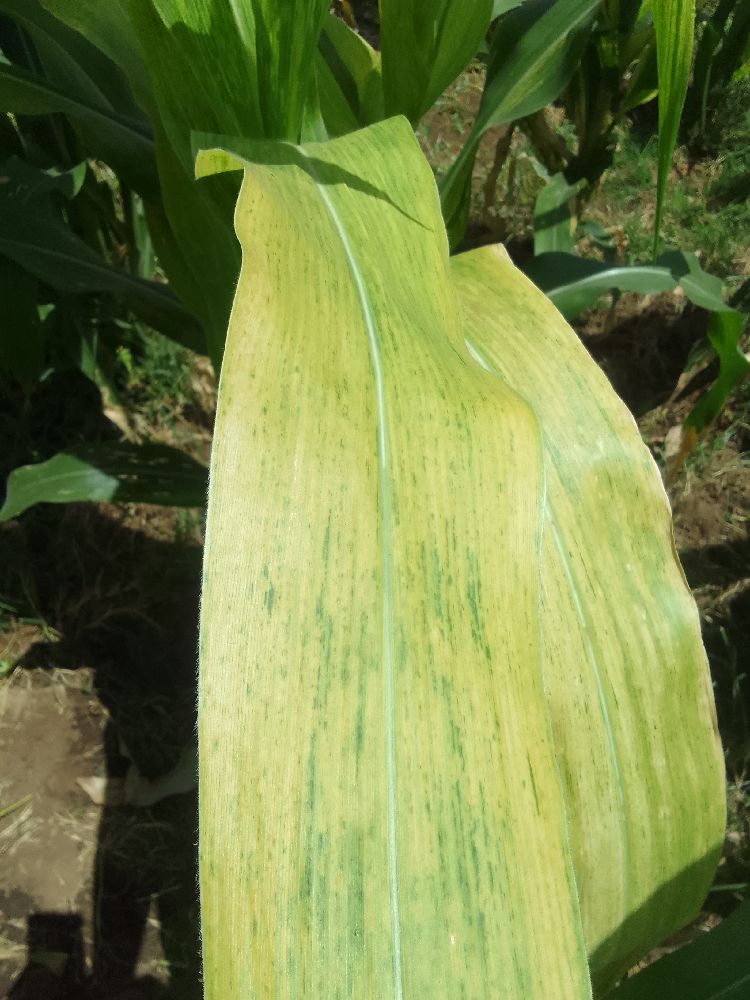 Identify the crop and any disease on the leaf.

maize, maize lethal necrosis
